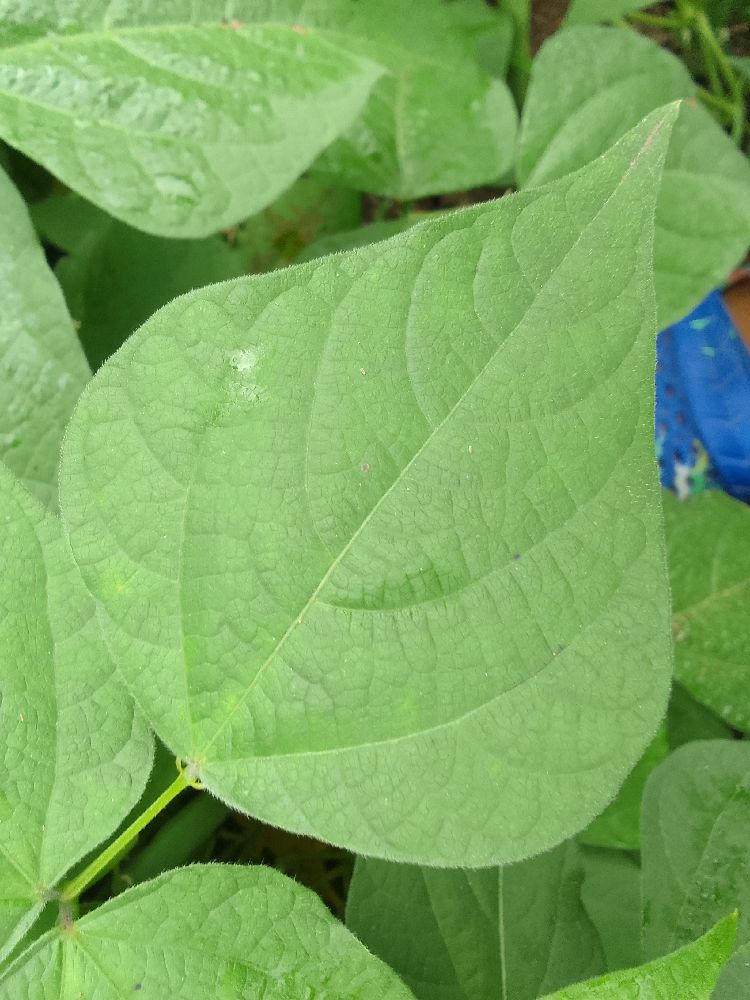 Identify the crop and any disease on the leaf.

common bean, healthy
